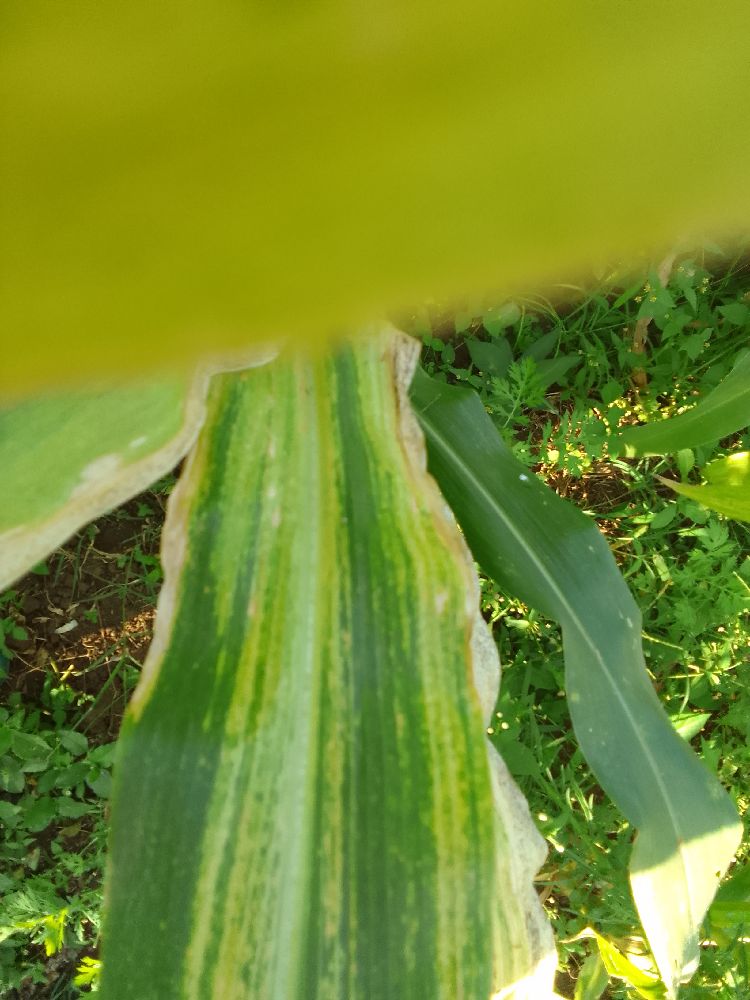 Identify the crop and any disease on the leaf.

maize, maize lethal necrosis
